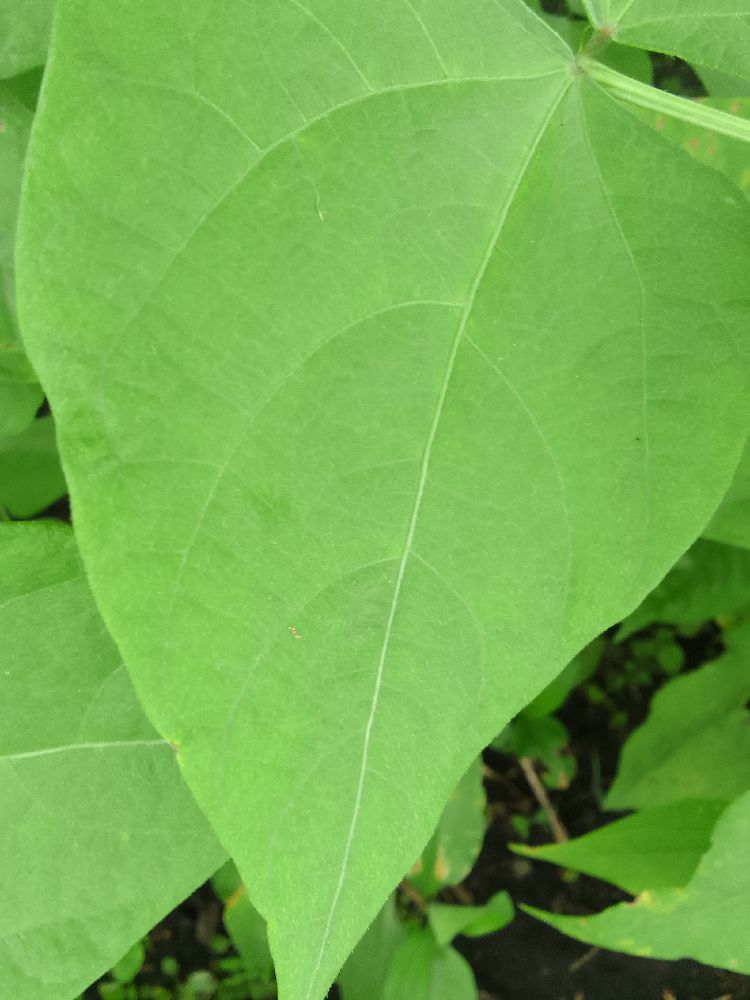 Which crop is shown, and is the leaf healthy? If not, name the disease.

common bean, healthy
